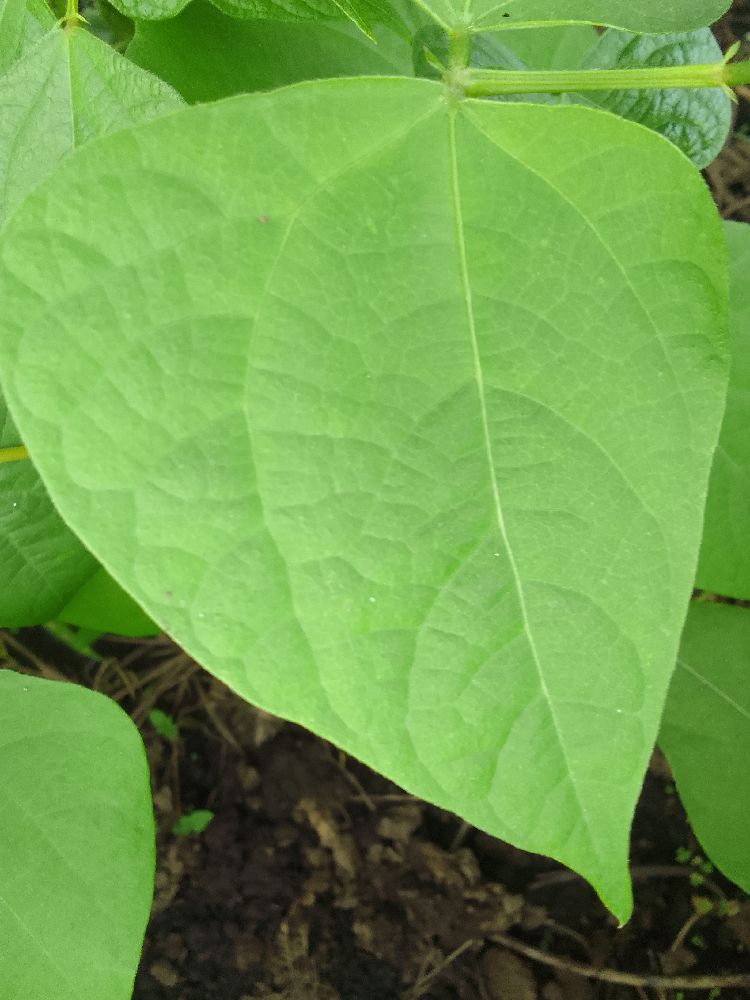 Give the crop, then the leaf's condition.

common bean, healthy
